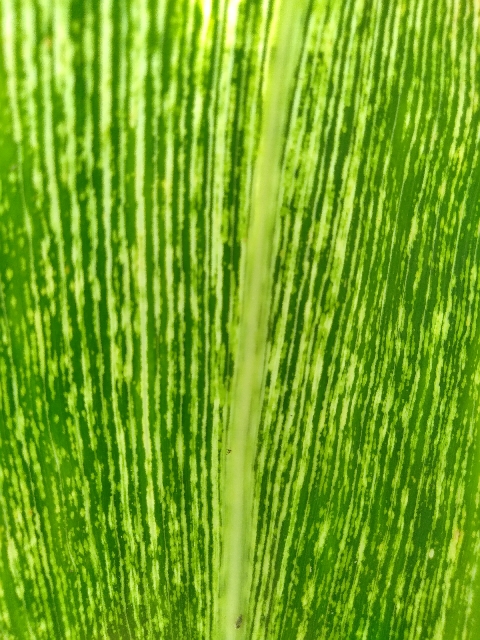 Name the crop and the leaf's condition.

maize, maize streak virus
